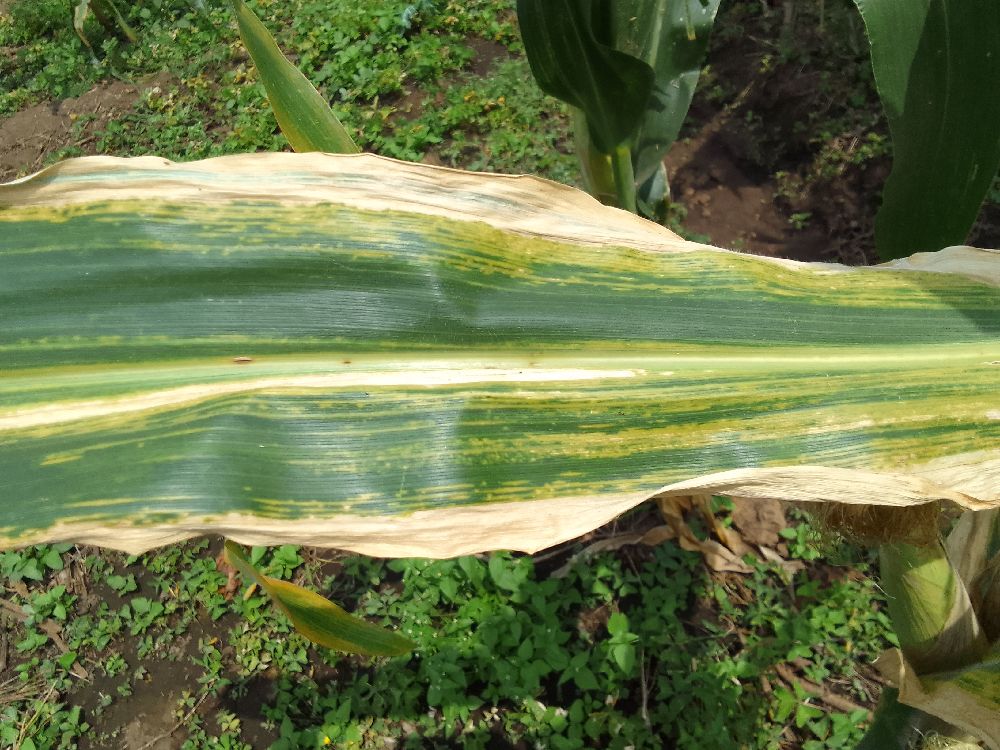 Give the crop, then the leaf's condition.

maize, maize lethal necrosis
